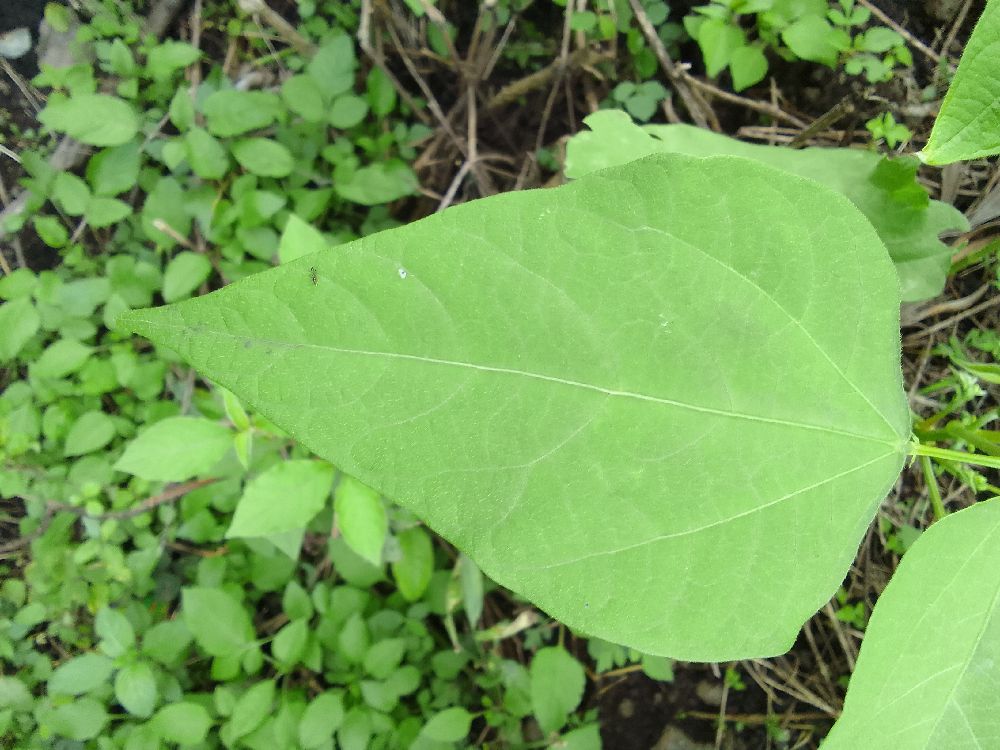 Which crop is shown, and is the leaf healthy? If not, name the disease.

common bean, healthy
